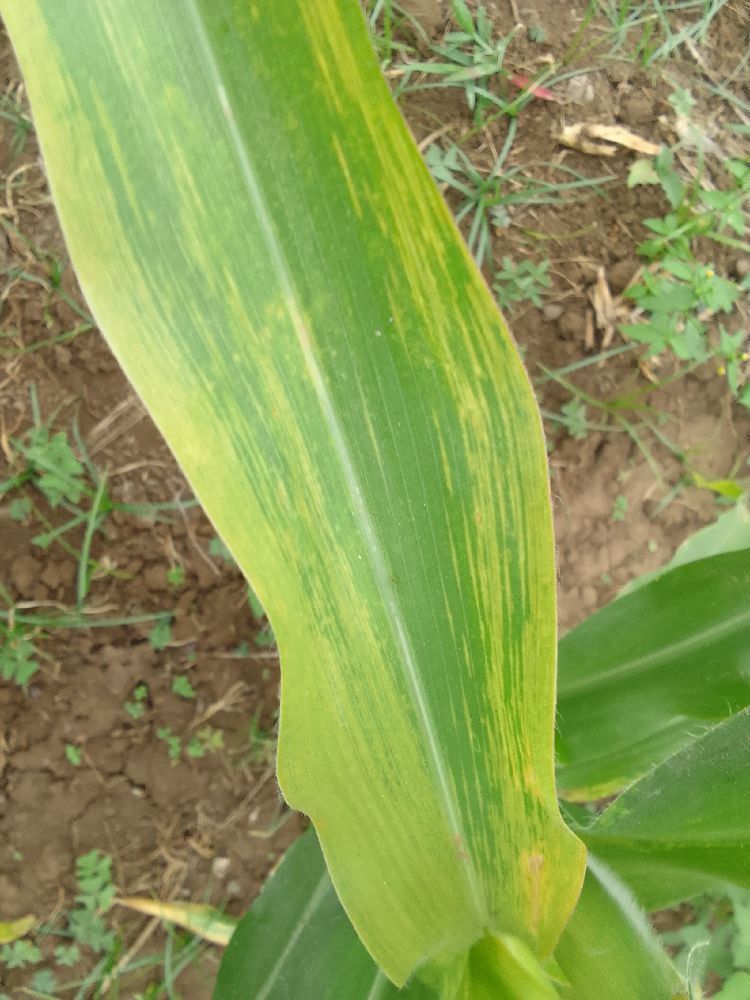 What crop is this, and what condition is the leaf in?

maize, maize lethal necrosis
